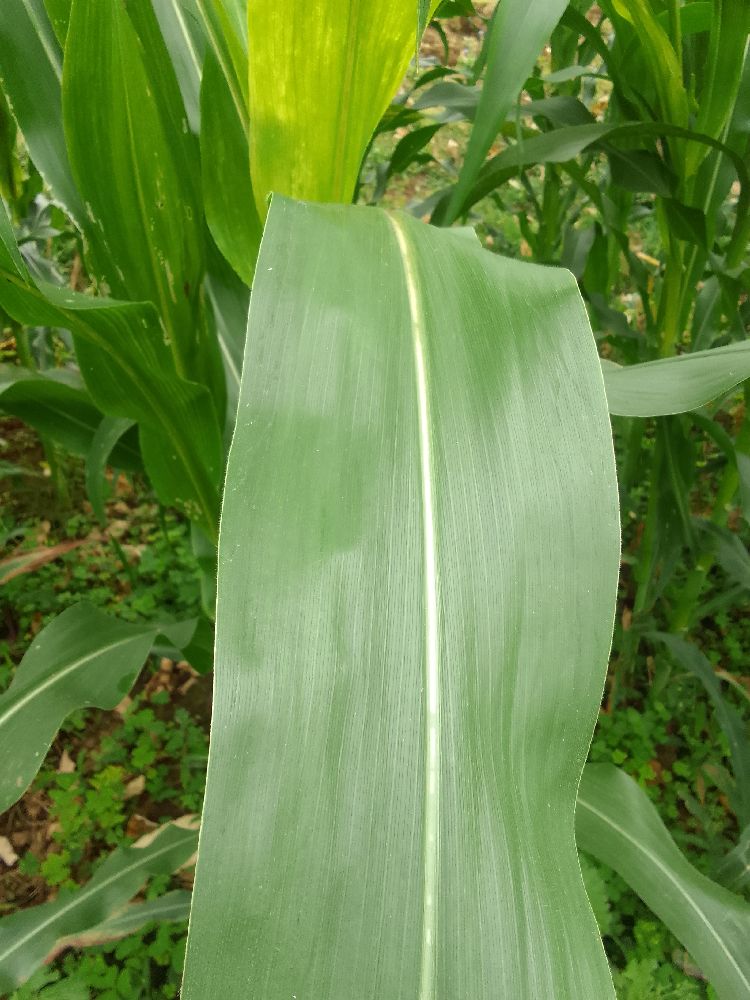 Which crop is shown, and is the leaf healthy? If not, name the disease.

maize, healthy
